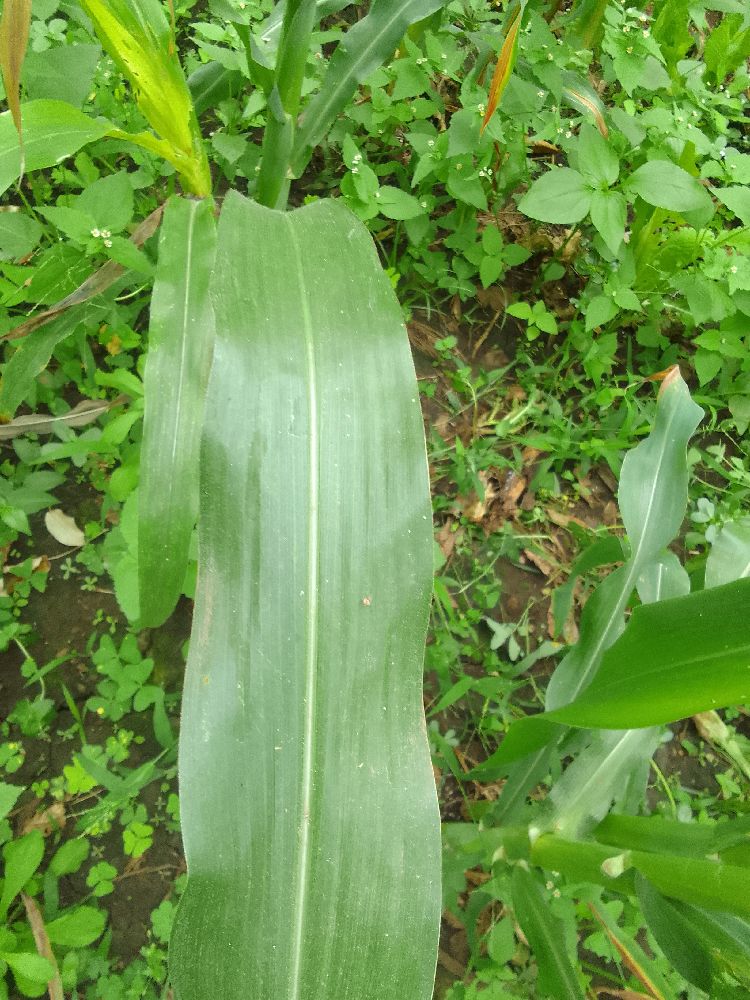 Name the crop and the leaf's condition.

maize, healthy
